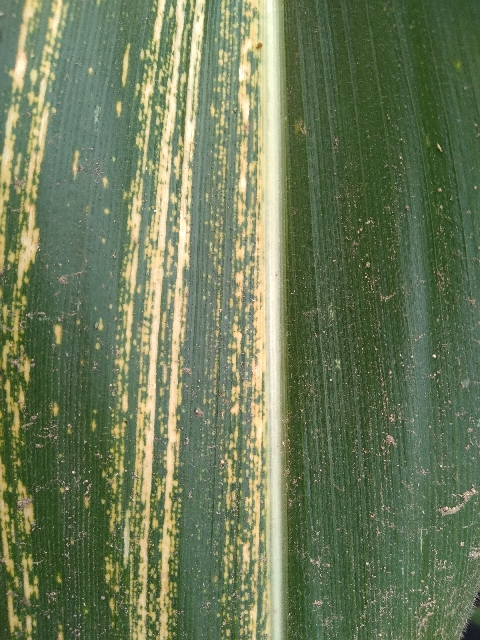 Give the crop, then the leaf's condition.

maize, maize streak virus
